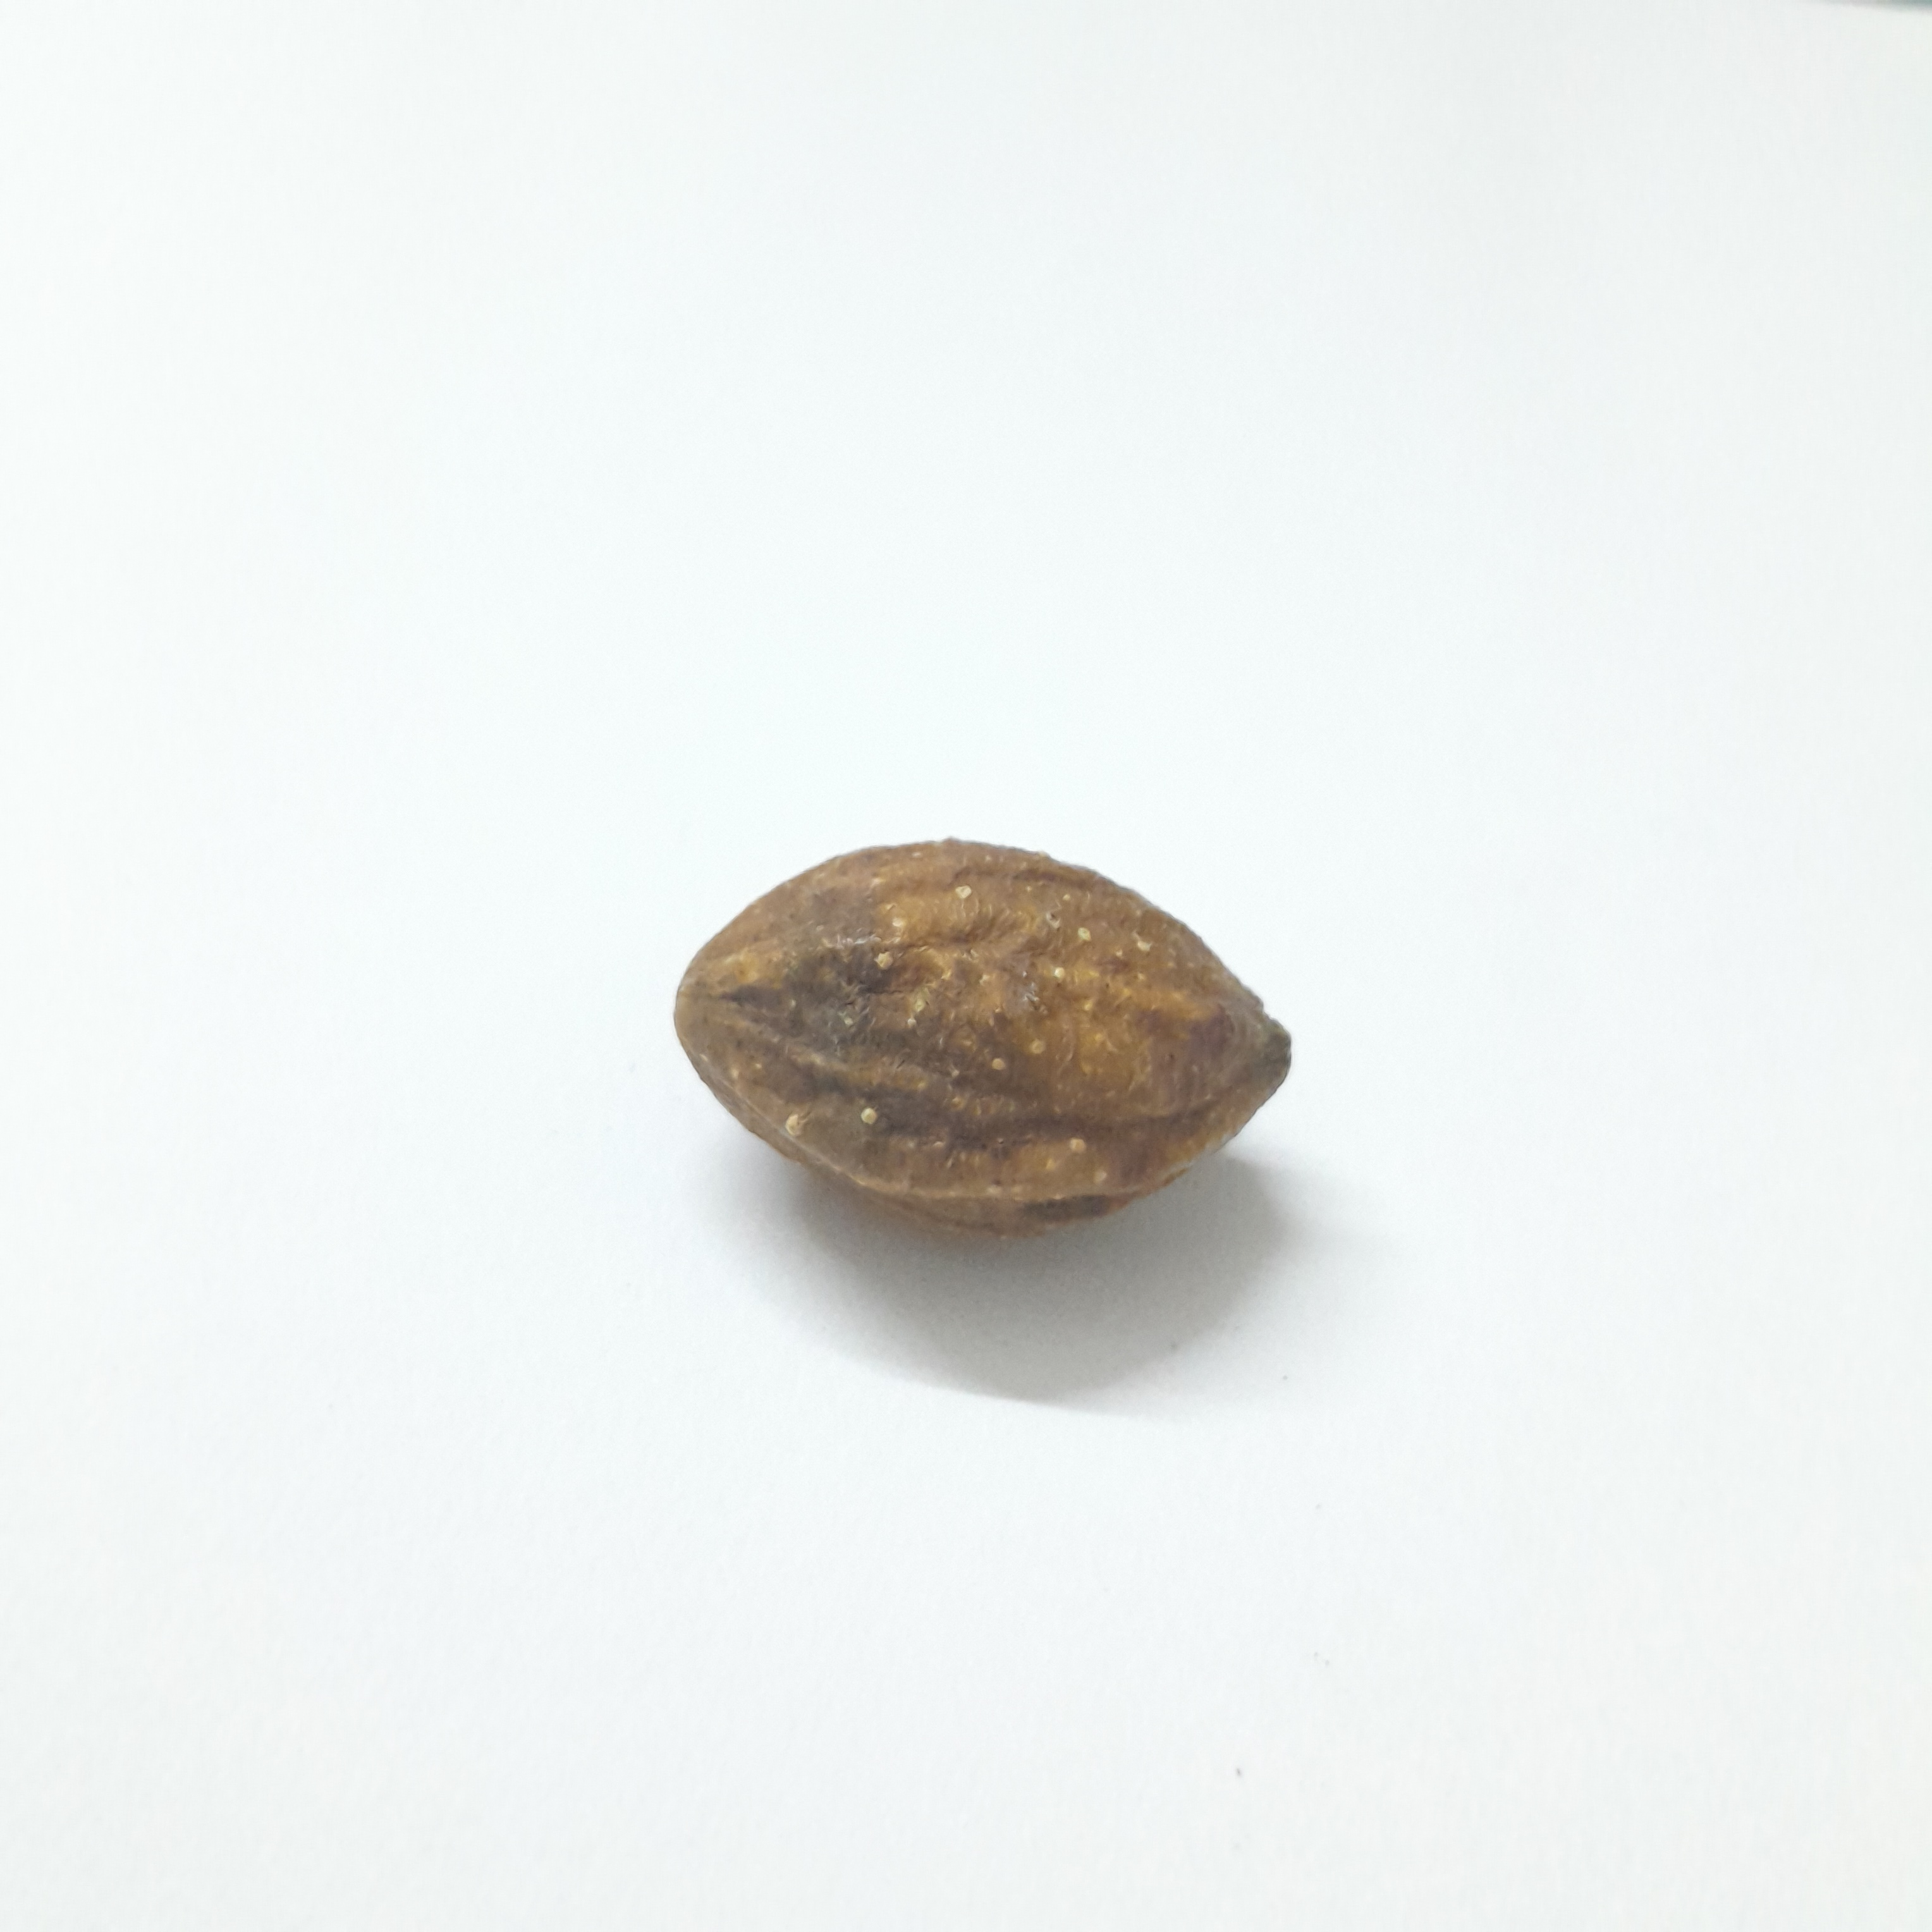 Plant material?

hirdaa
